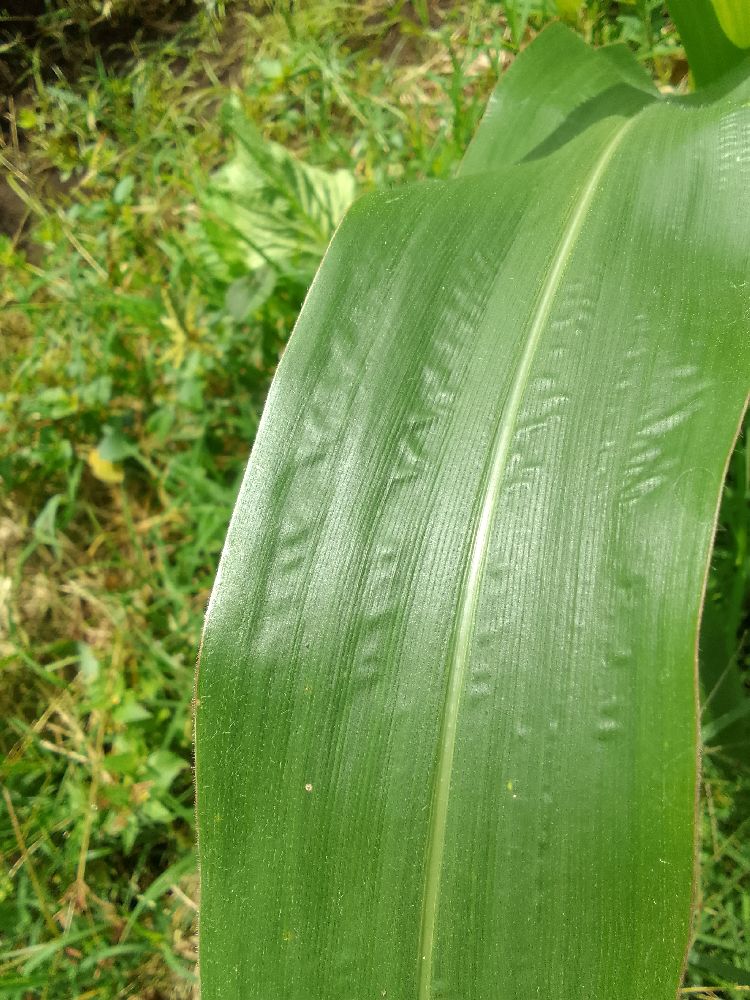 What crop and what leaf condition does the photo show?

maize, healthy
